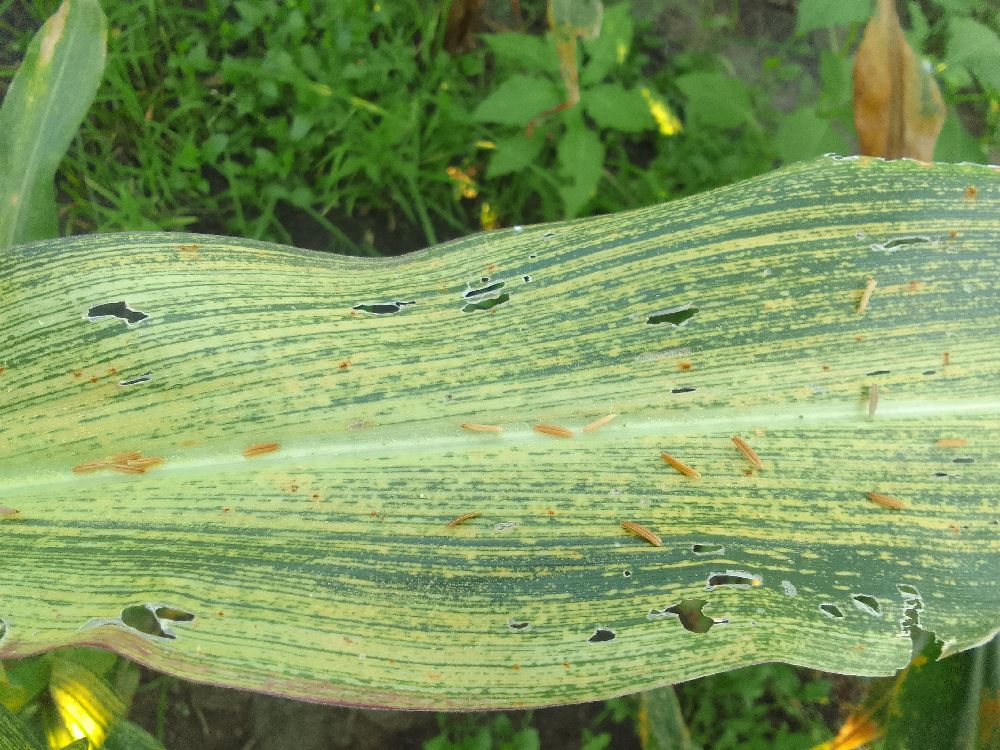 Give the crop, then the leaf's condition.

maize, maize streak virus
